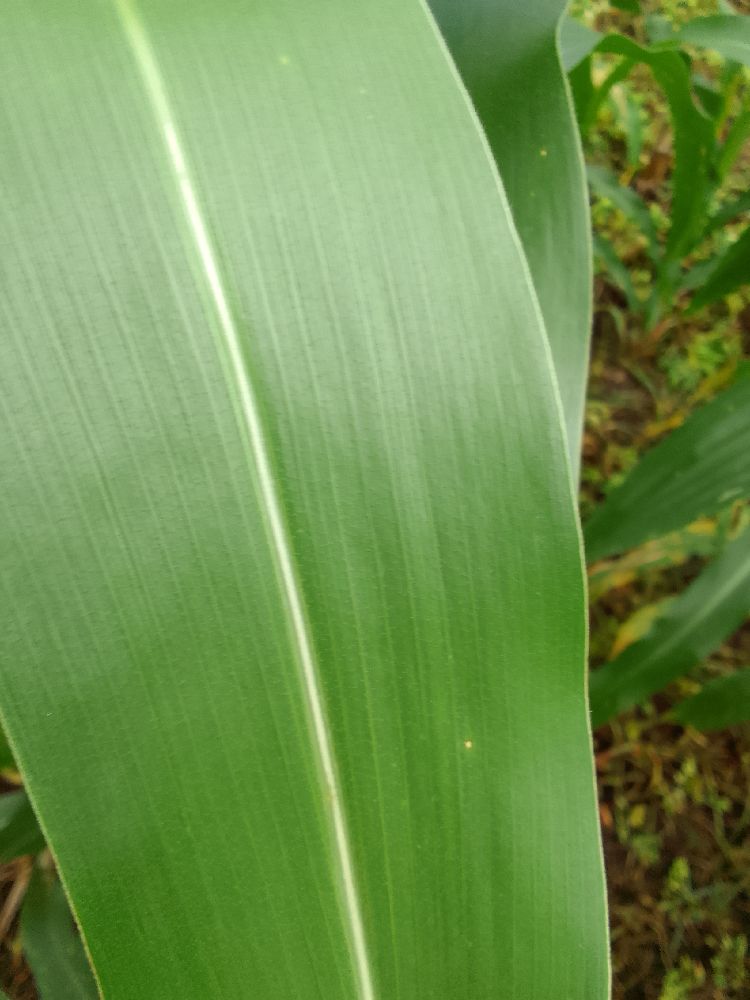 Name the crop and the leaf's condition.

maize, healthy
